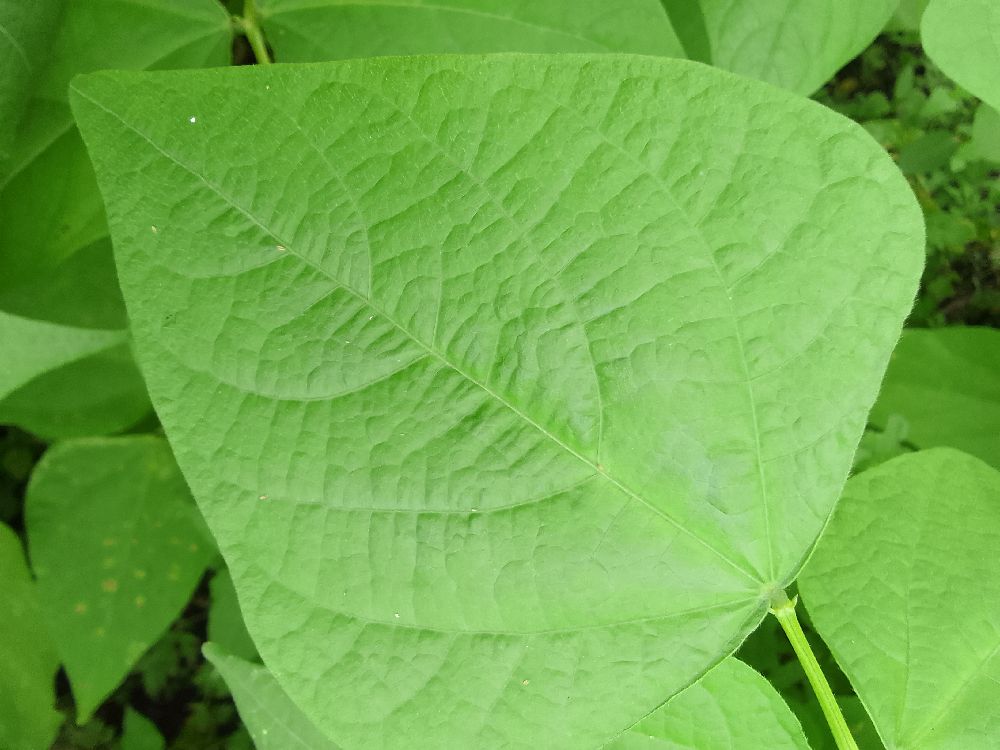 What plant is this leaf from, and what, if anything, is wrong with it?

common bean, healthy
